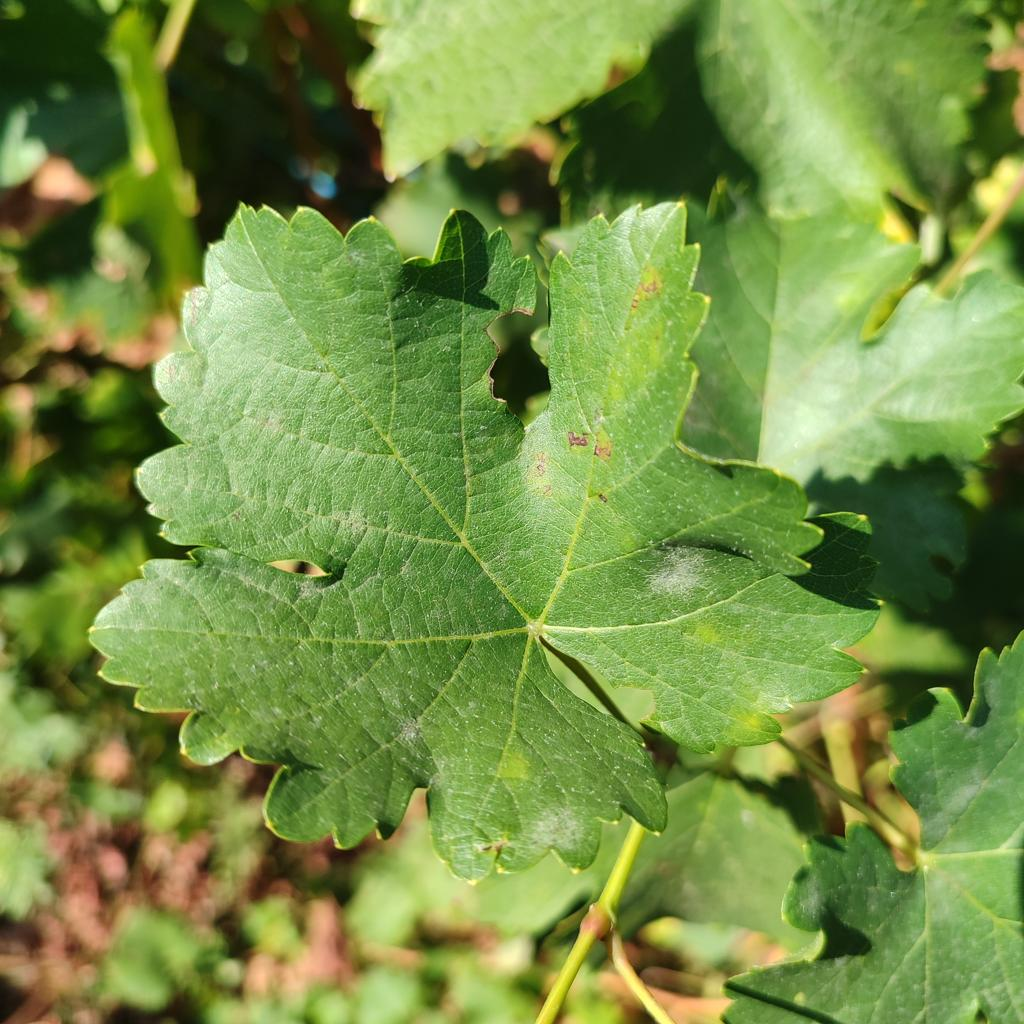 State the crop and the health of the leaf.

grapevine, powdery mildew
